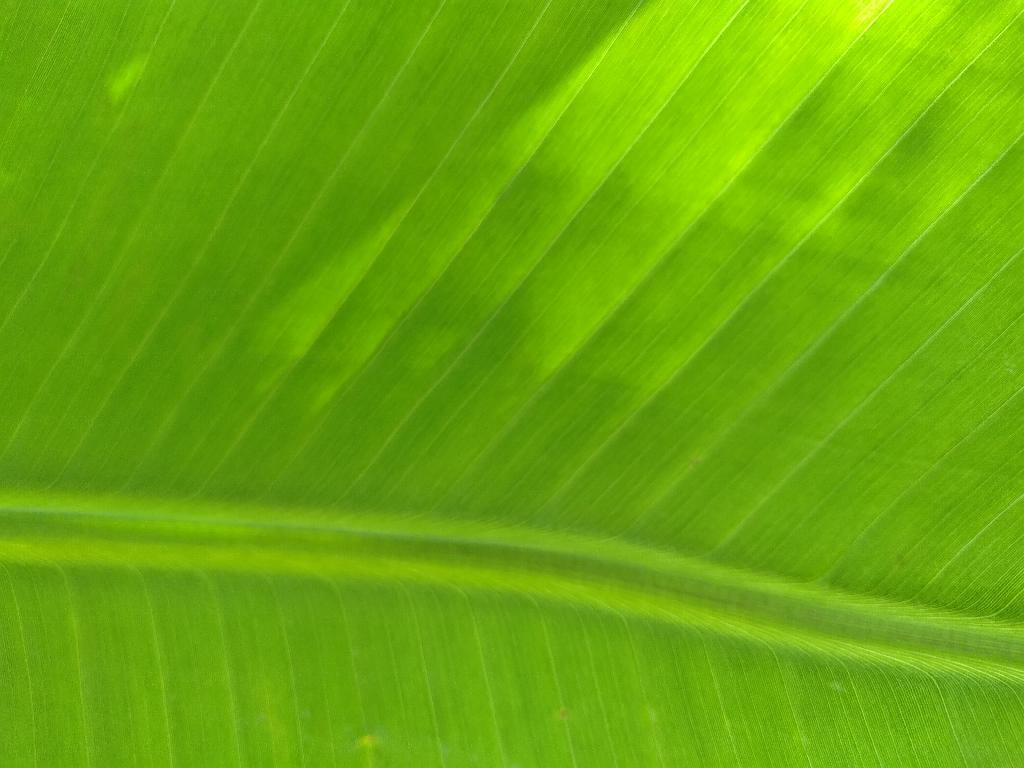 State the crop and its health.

banana, healthy
